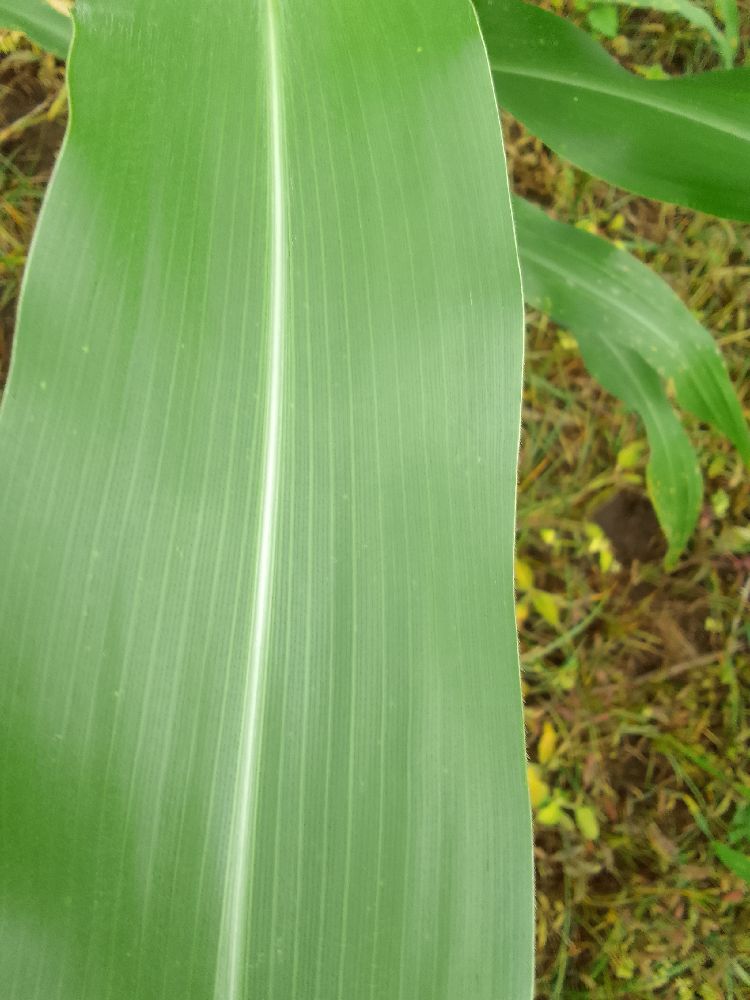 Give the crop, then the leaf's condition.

maize, healthy
